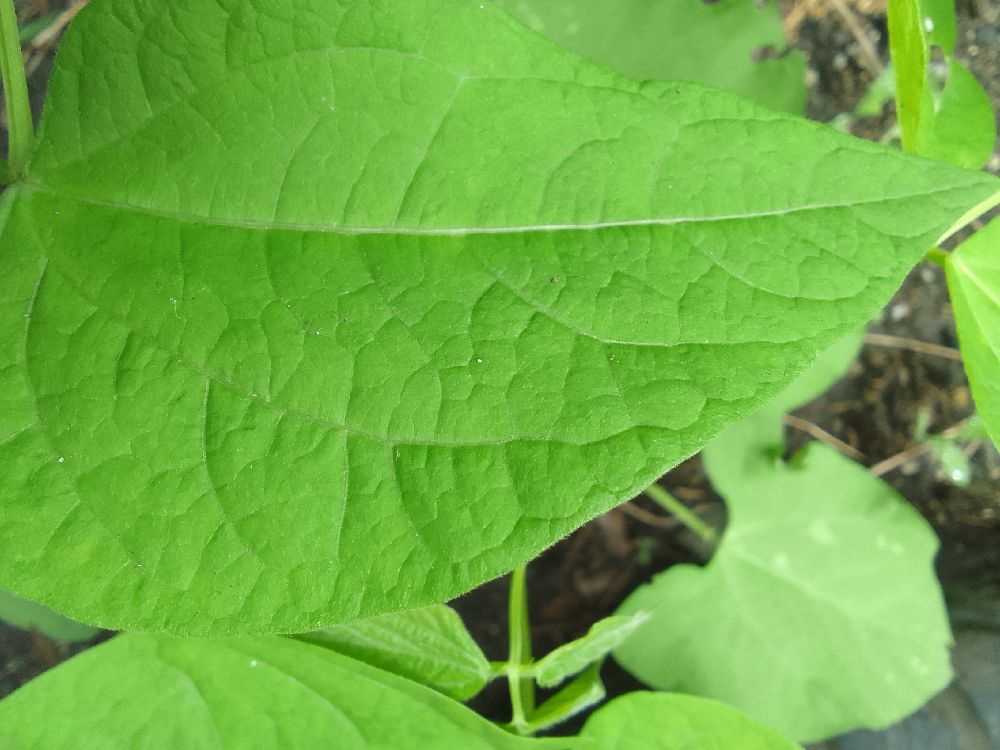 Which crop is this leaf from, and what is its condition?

common bean, healthy
